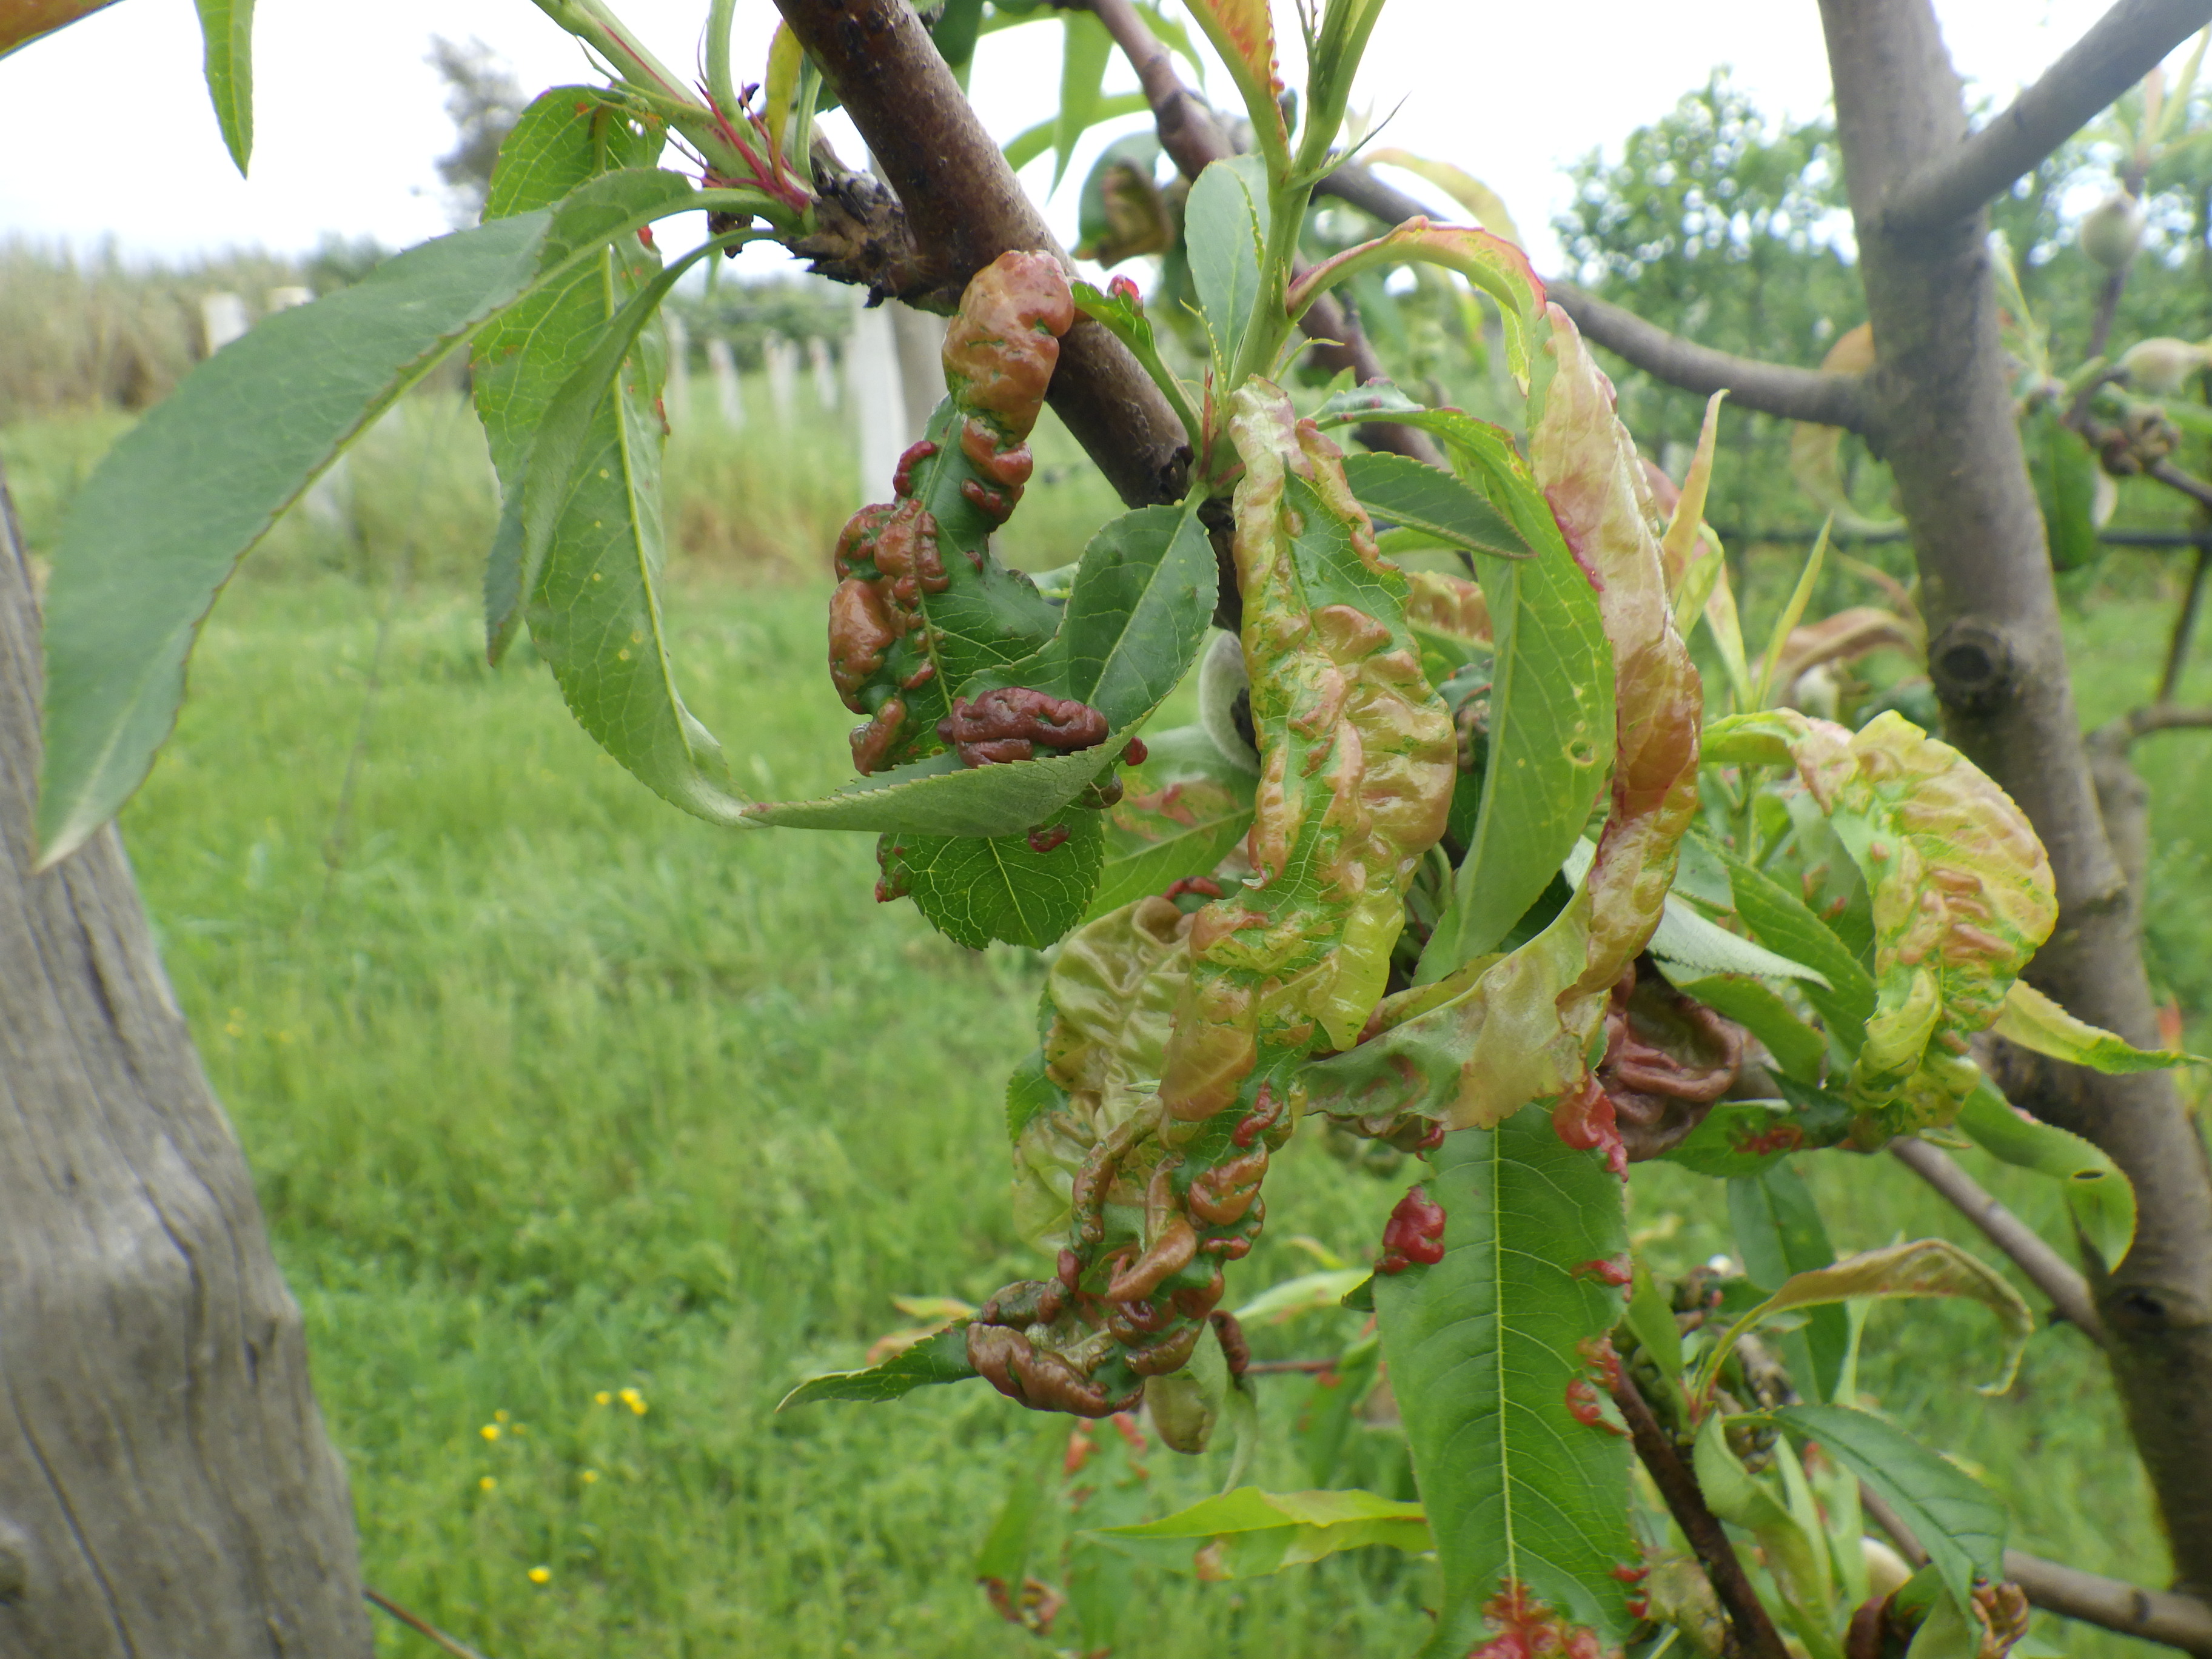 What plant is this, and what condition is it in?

peach, peach leaf curl
